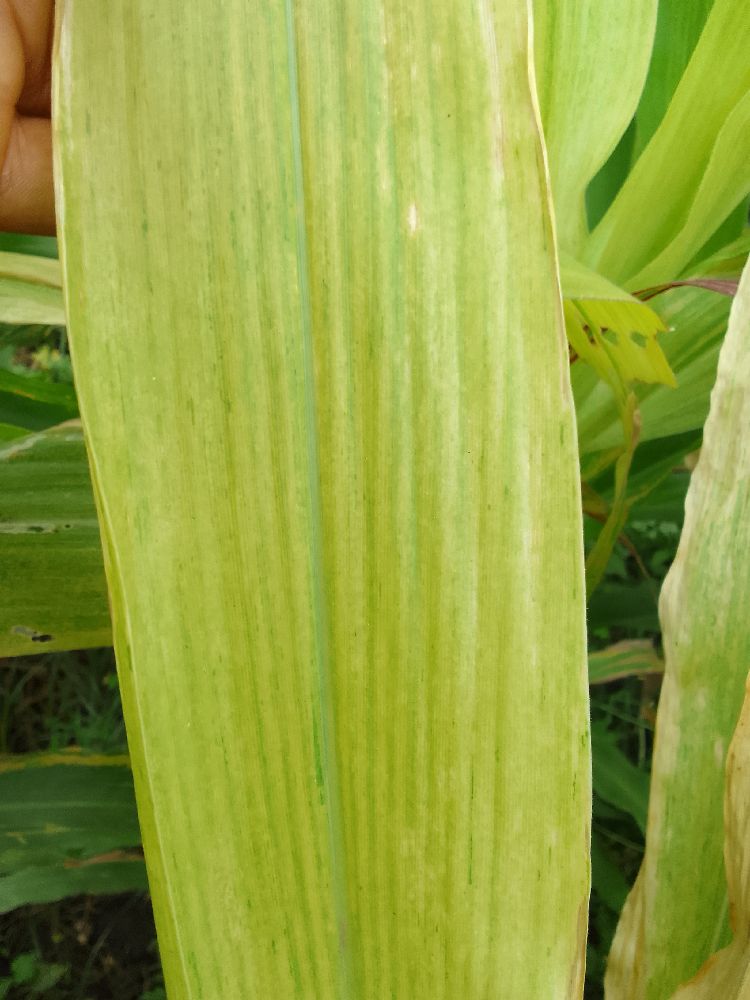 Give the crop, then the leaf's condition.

maize, maize lethal necrosis
